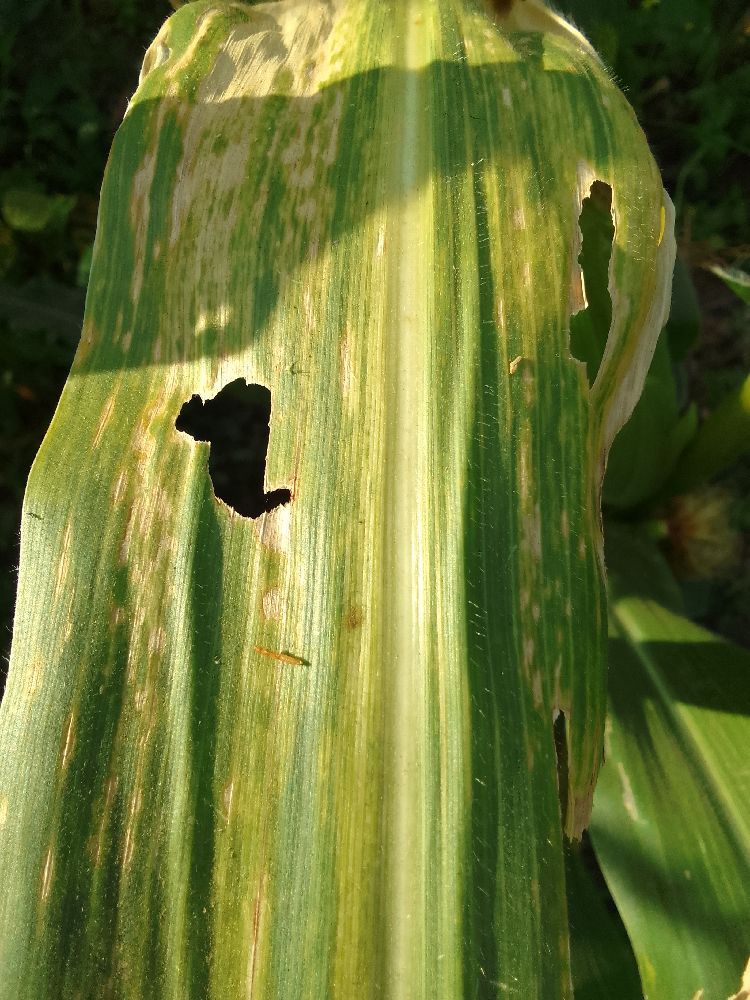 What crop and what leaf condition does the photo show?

maize, maize lethal necrosis
